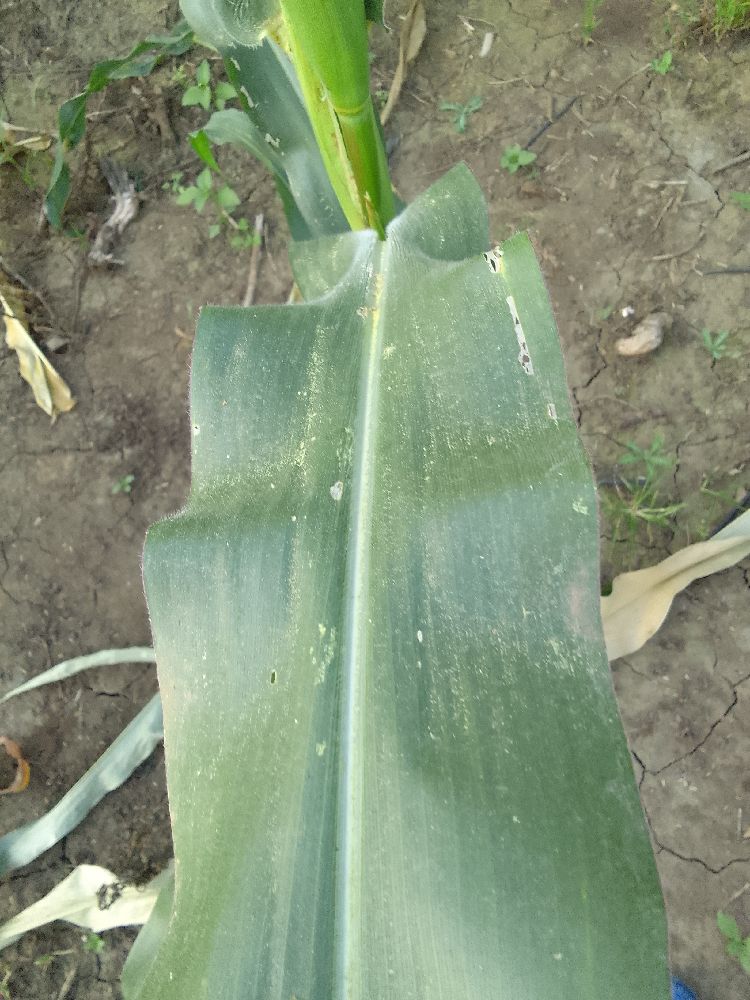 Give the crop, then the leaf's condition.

maize, healthy
